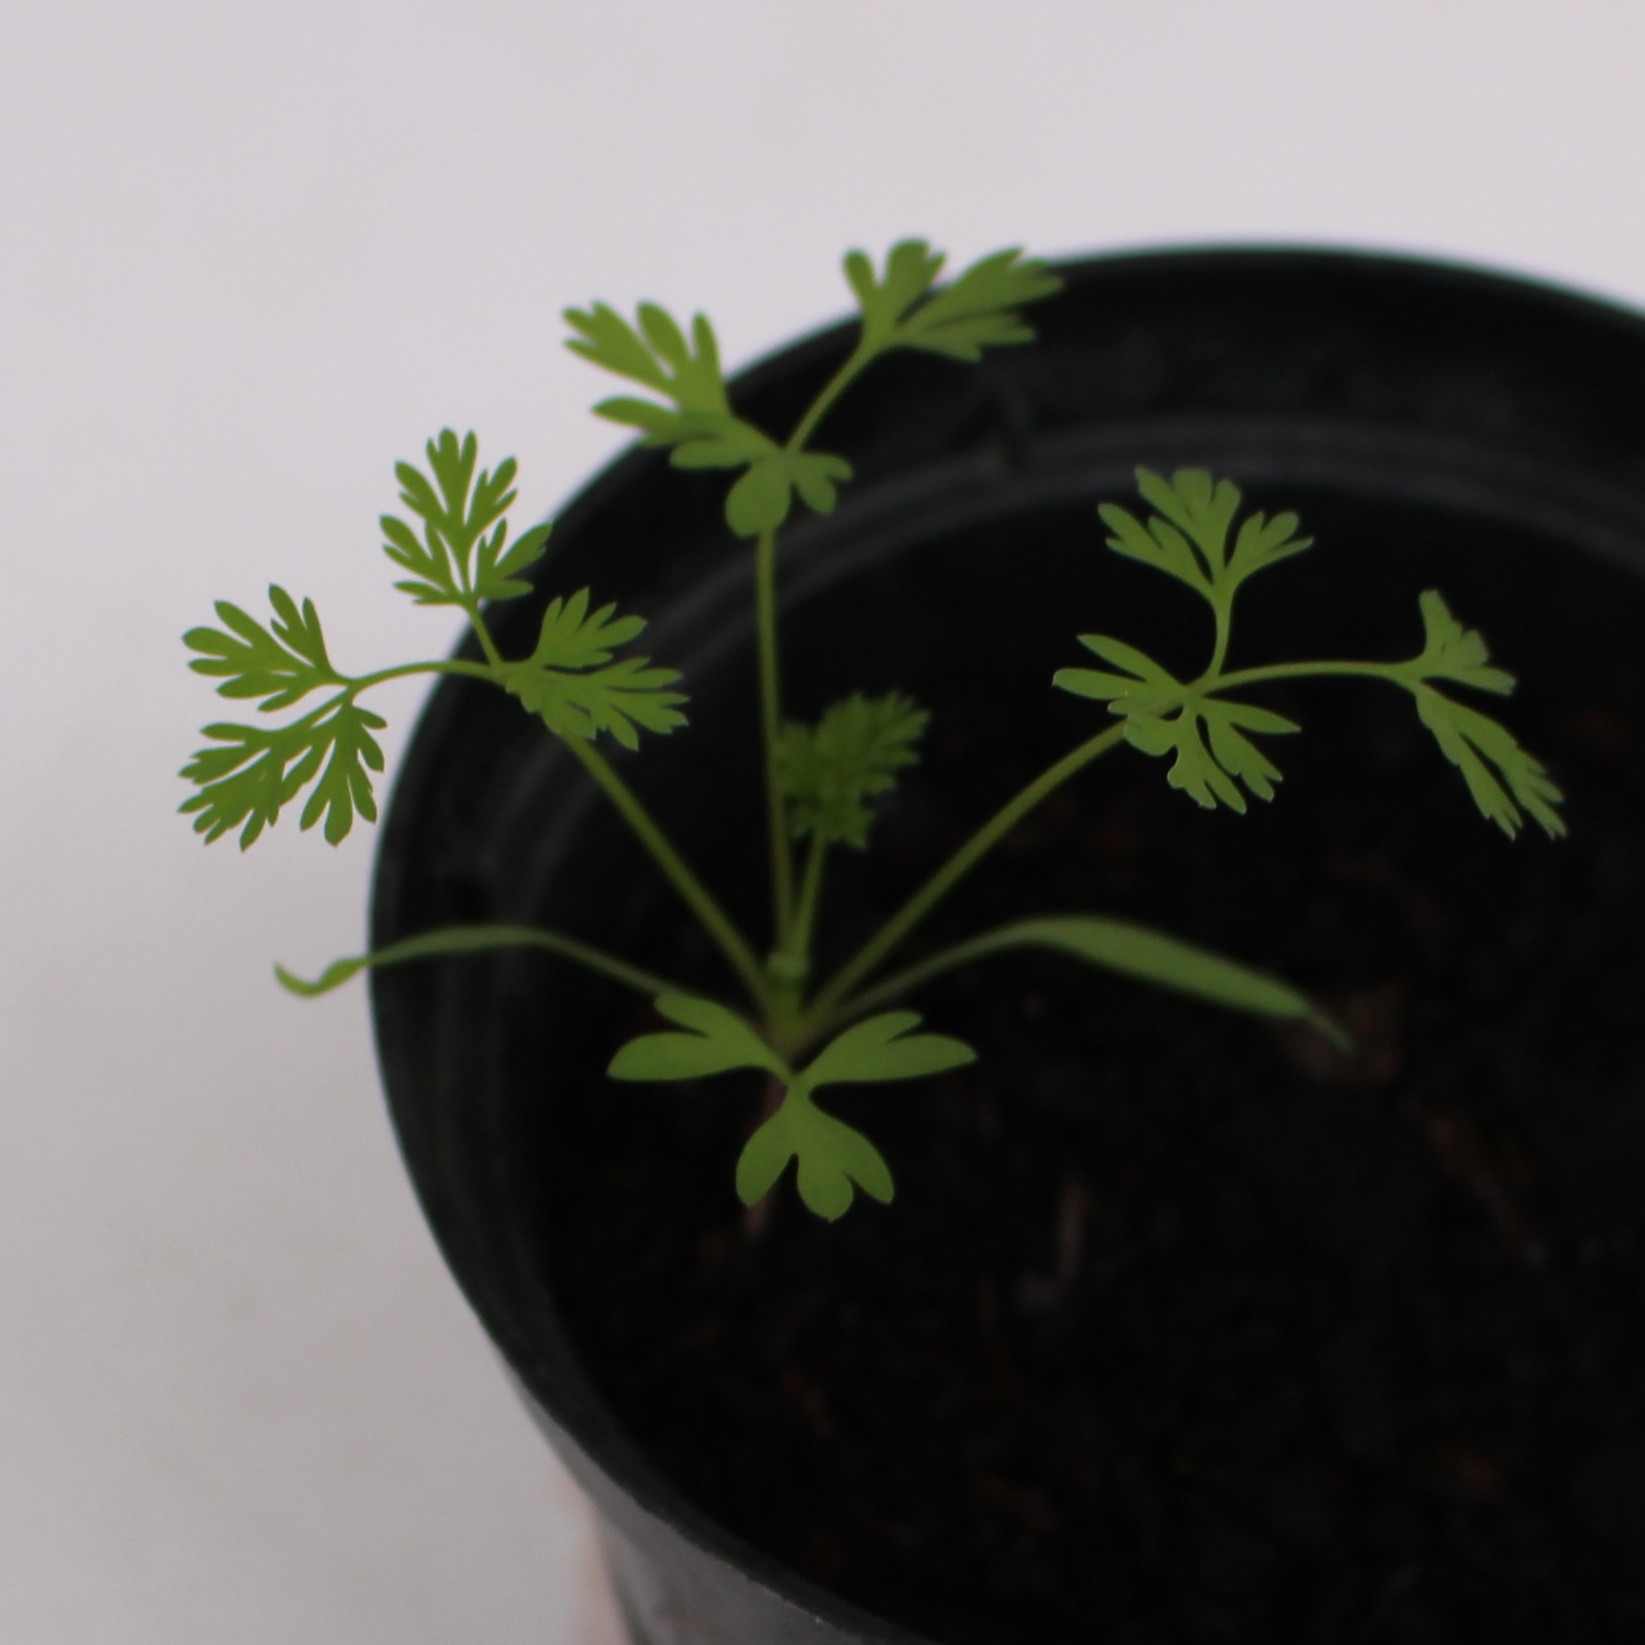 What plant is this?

Fumaria officinalis
